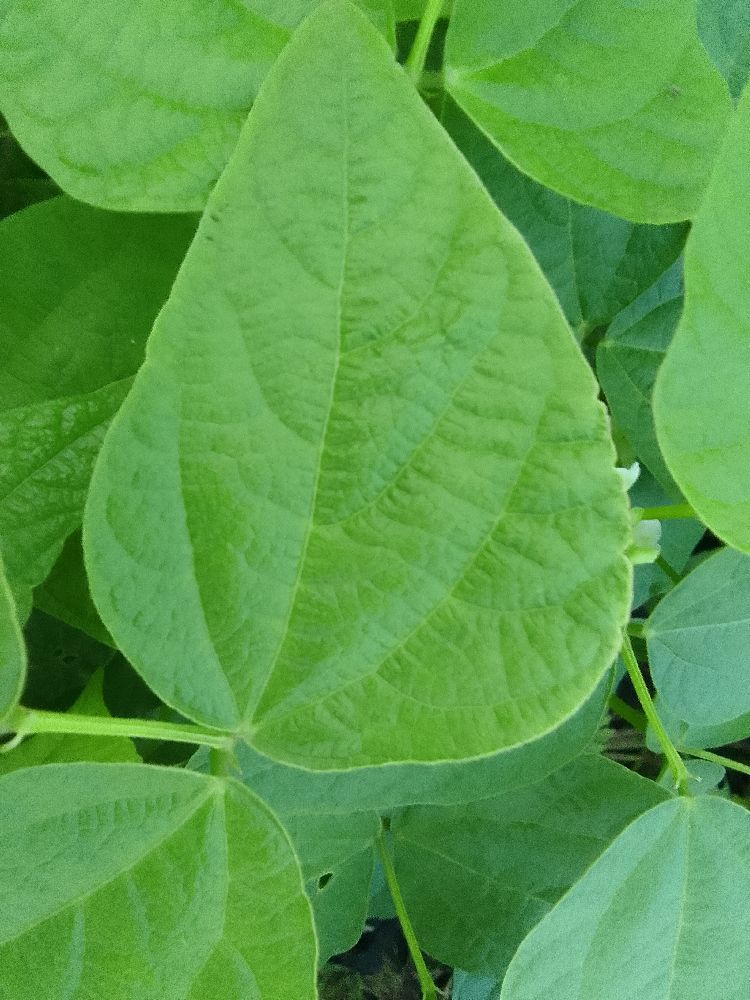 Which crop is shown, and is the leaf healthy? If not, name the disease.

common bean, healthy
